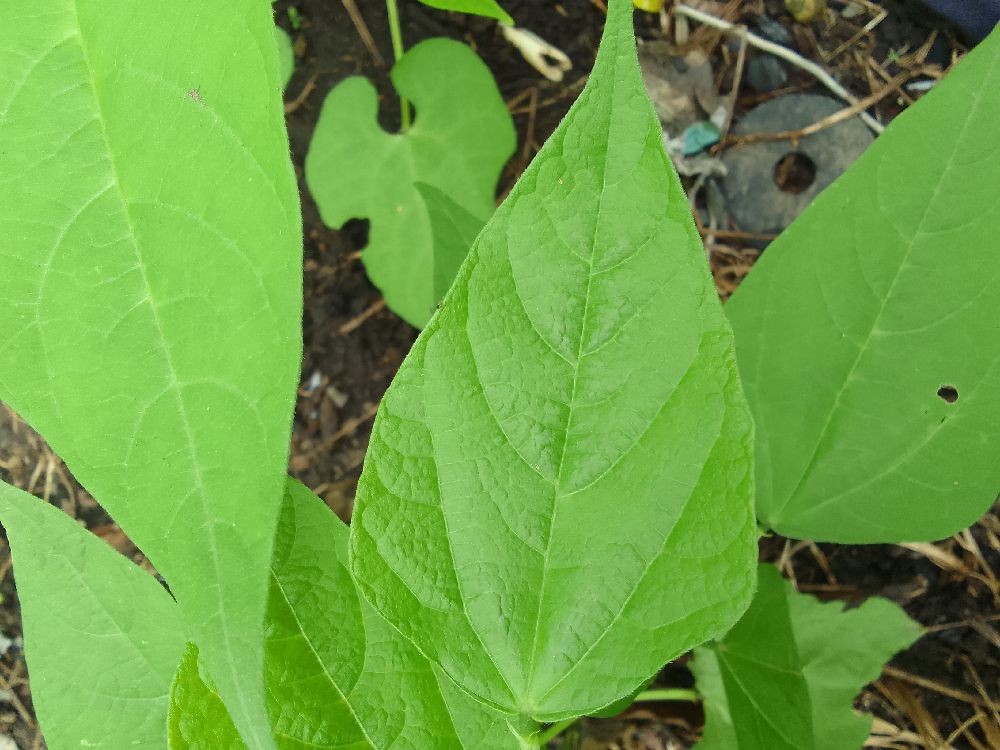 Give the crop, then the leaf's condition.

common bean, healthy
